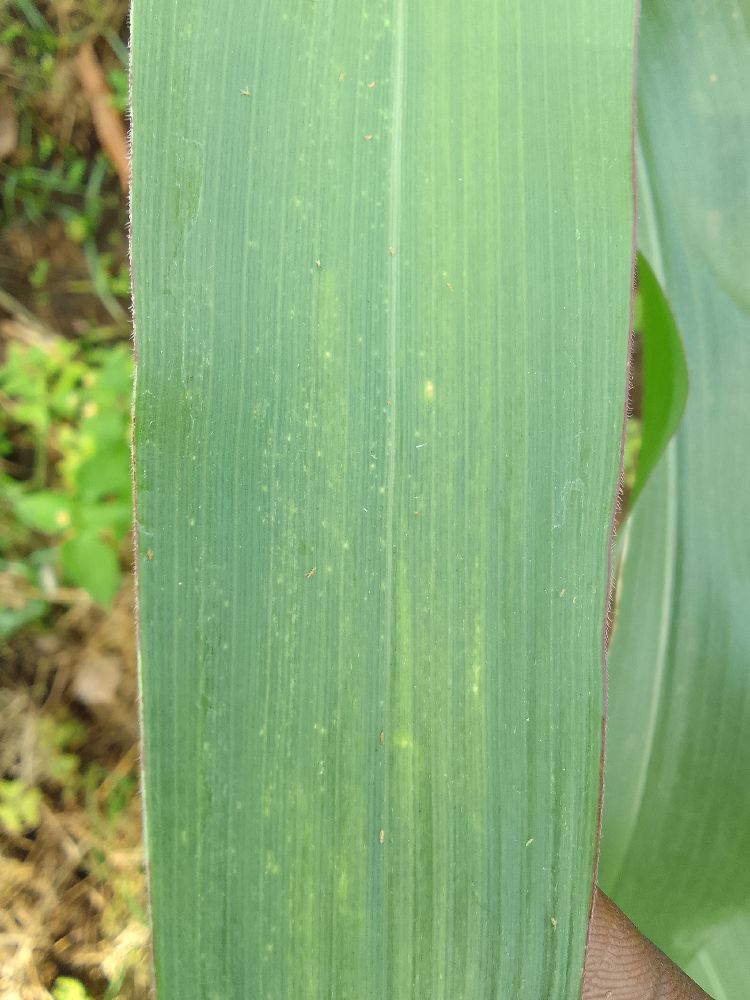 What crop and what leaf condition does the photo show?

maize, healthy
